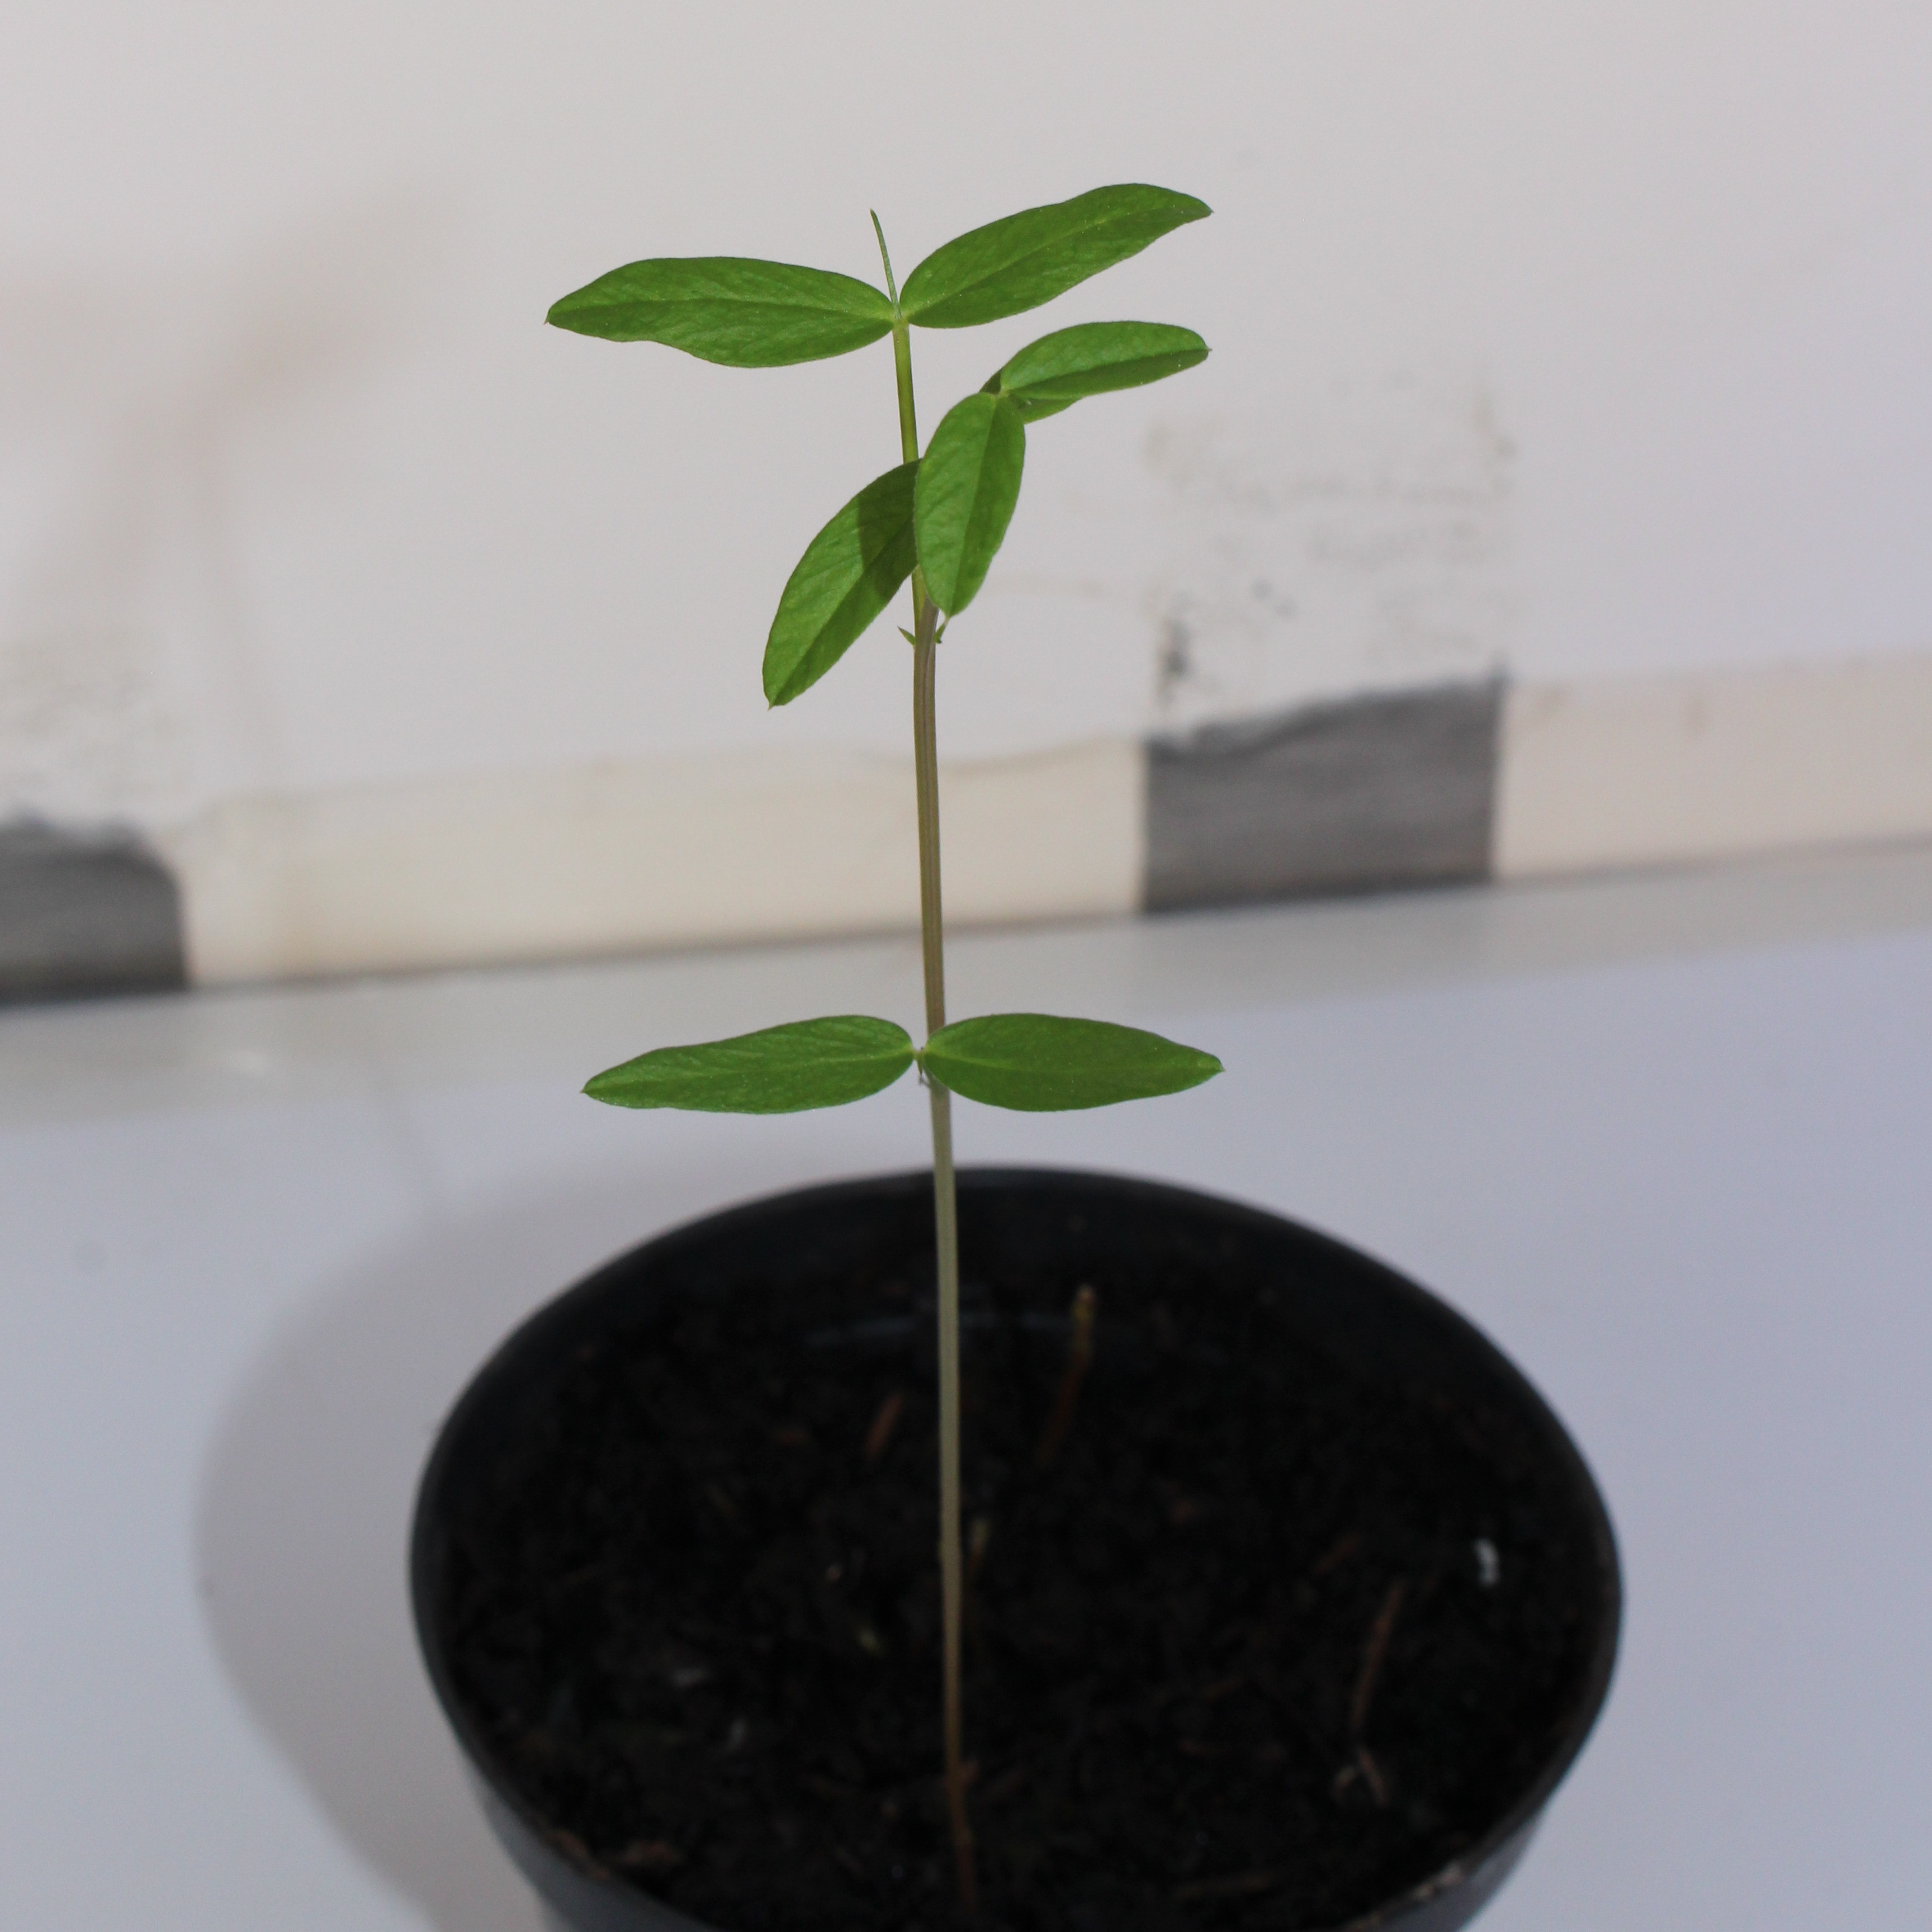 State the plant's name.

Vicia sativa
